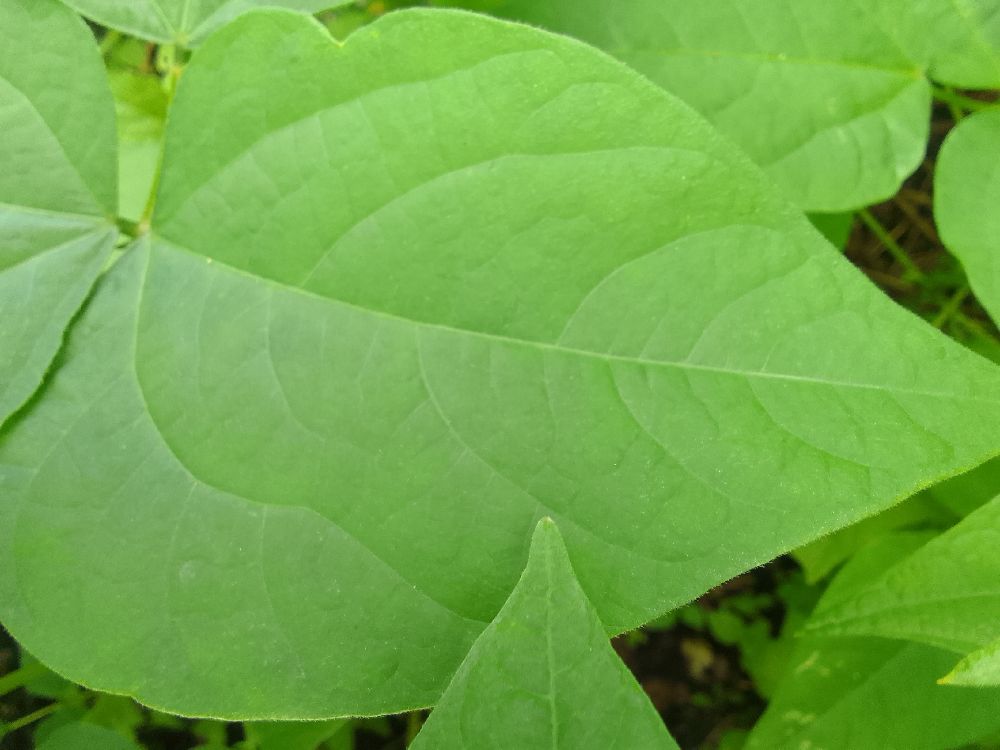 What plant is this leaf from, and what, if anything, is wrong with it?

common bean, healthy
